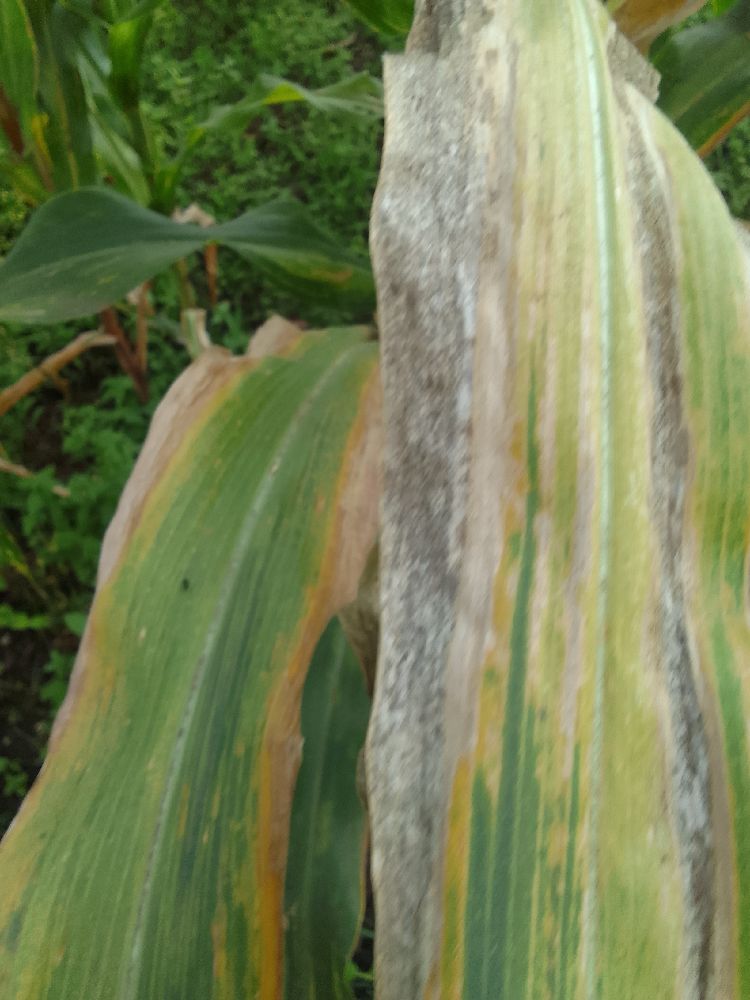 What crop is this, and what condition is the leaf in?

maize, maize lethal necrosis
